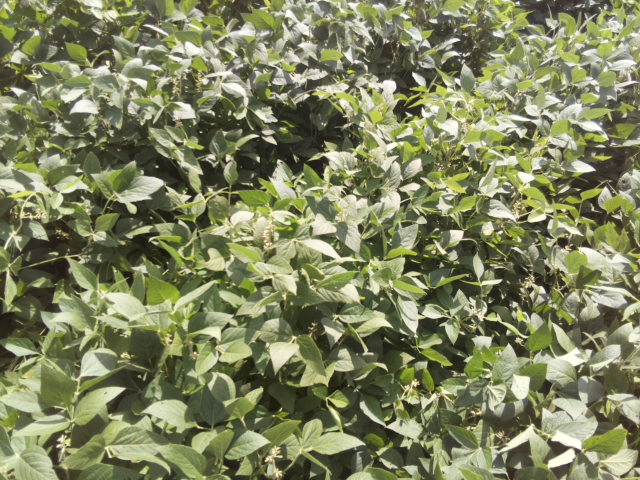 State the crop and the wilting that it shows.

soybean, leaves with no wilting
